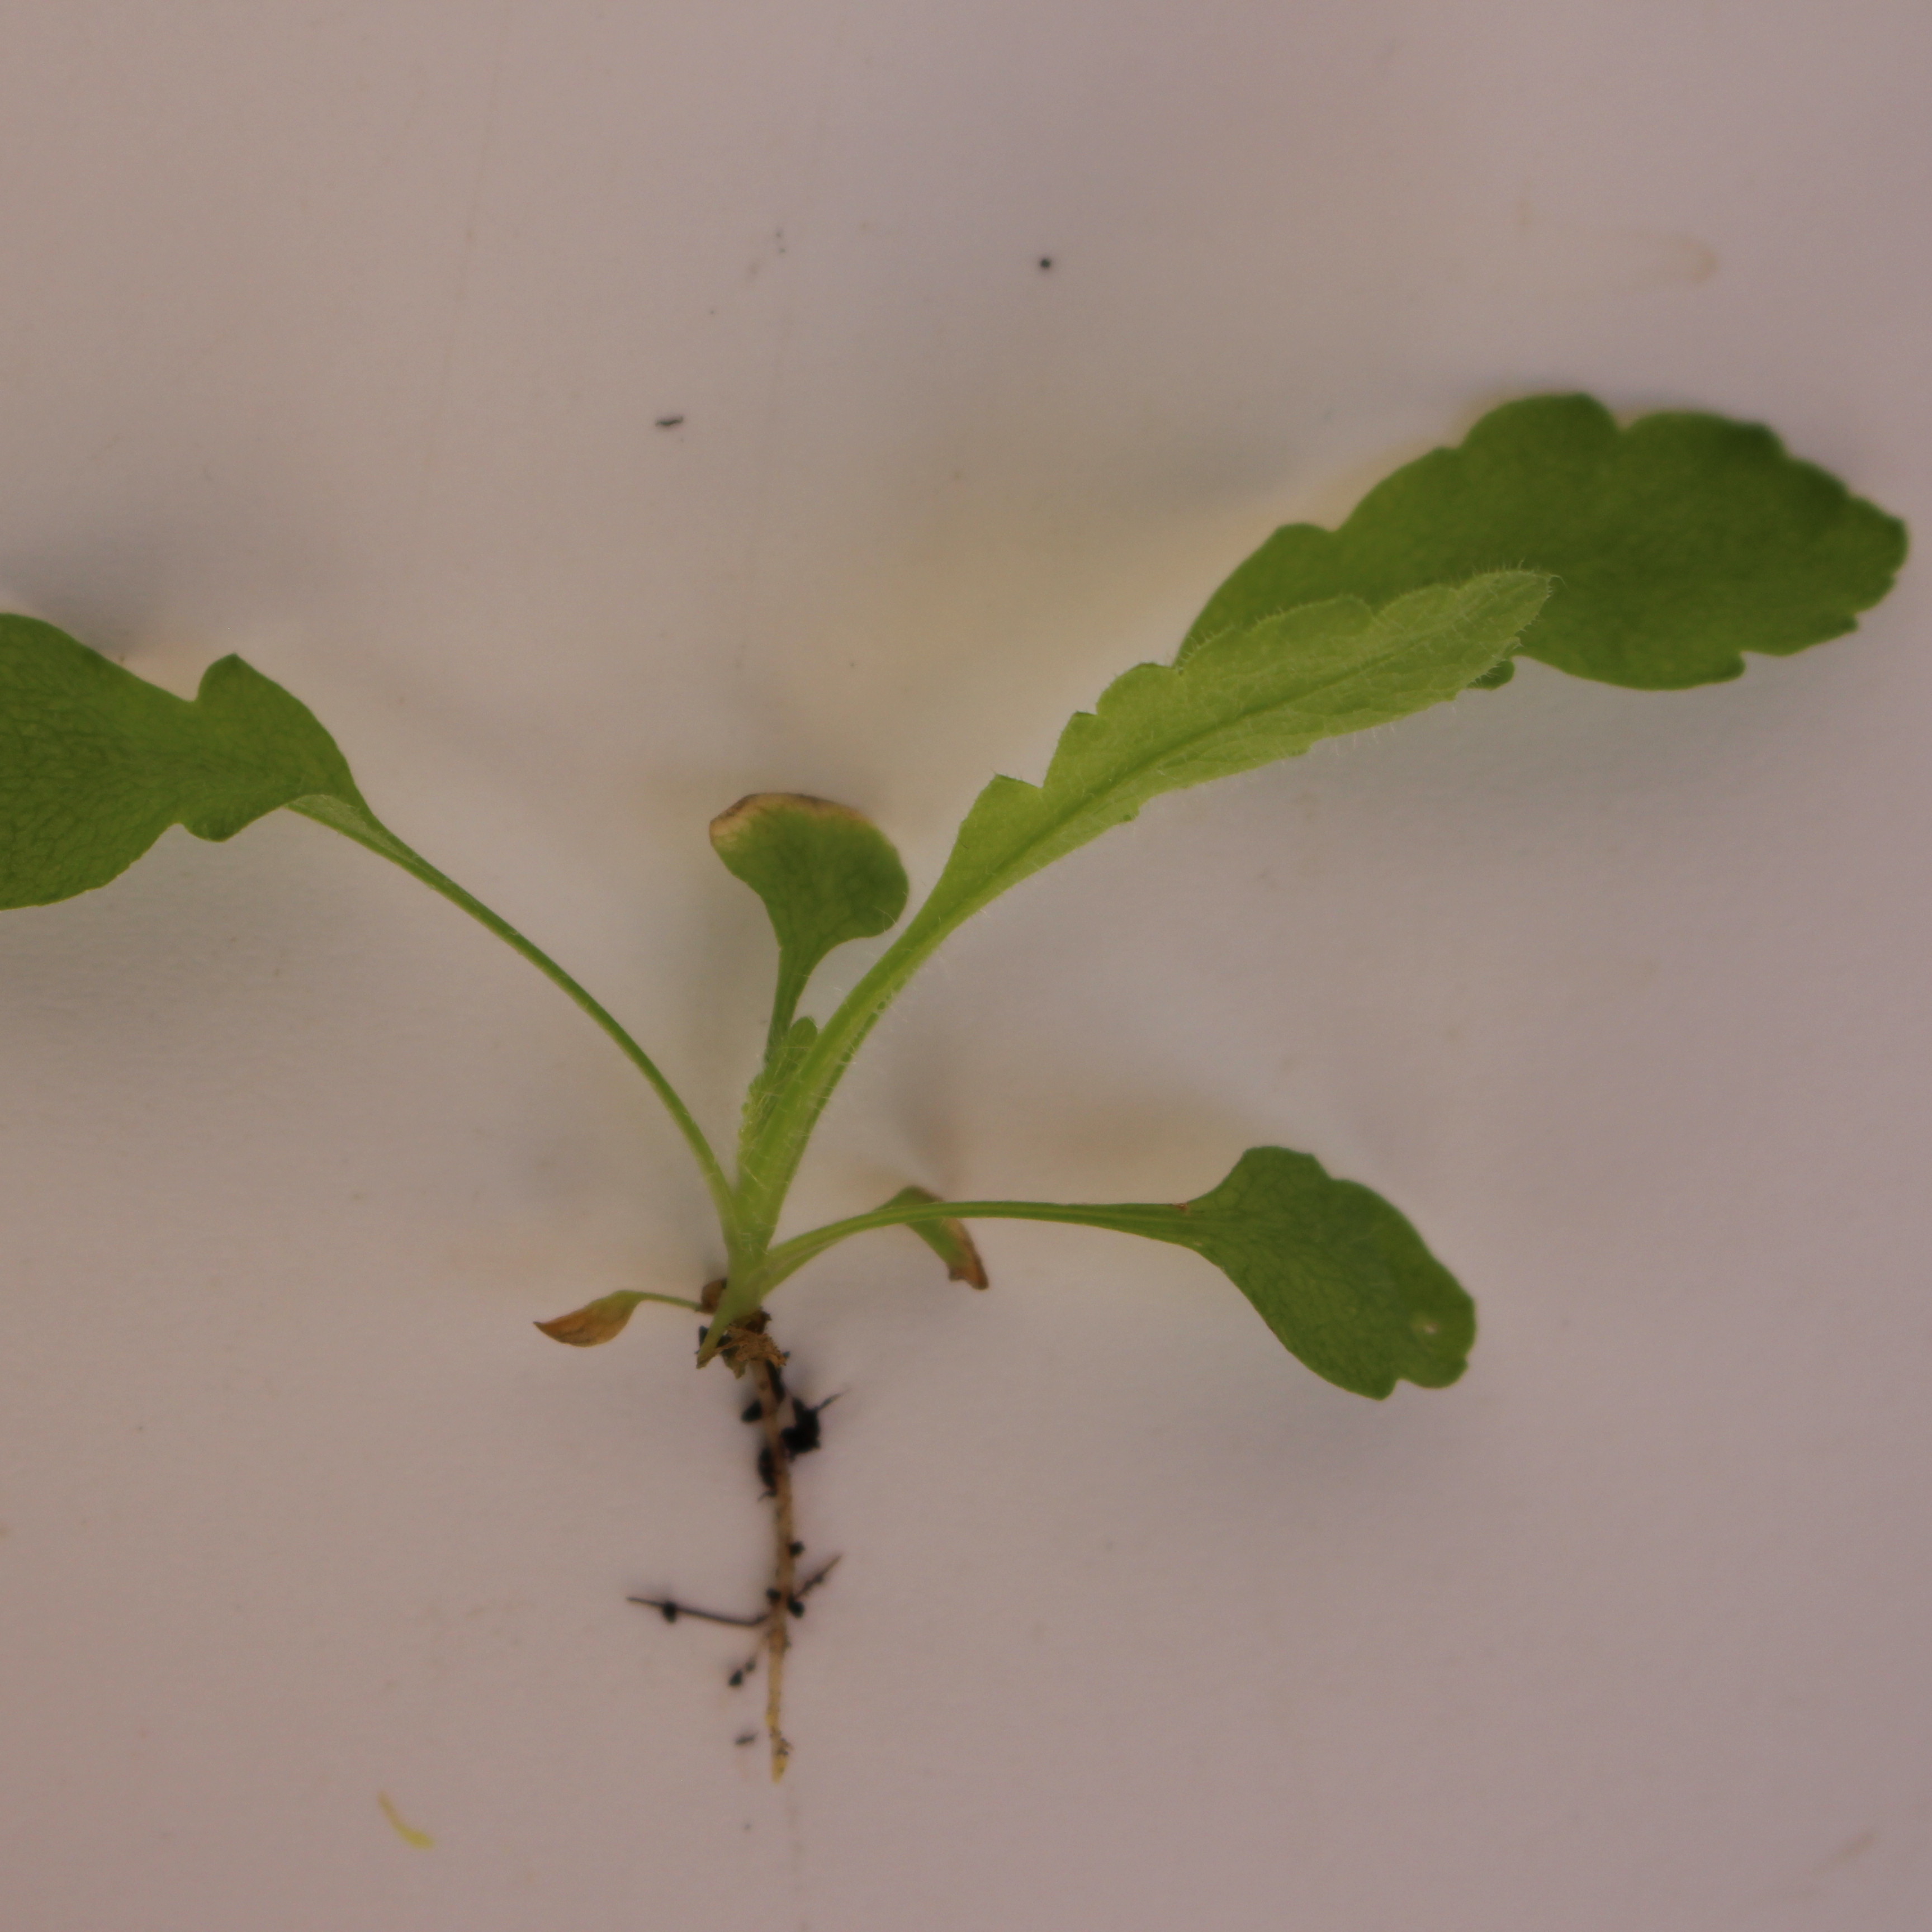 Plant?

Papaver rhoeas
